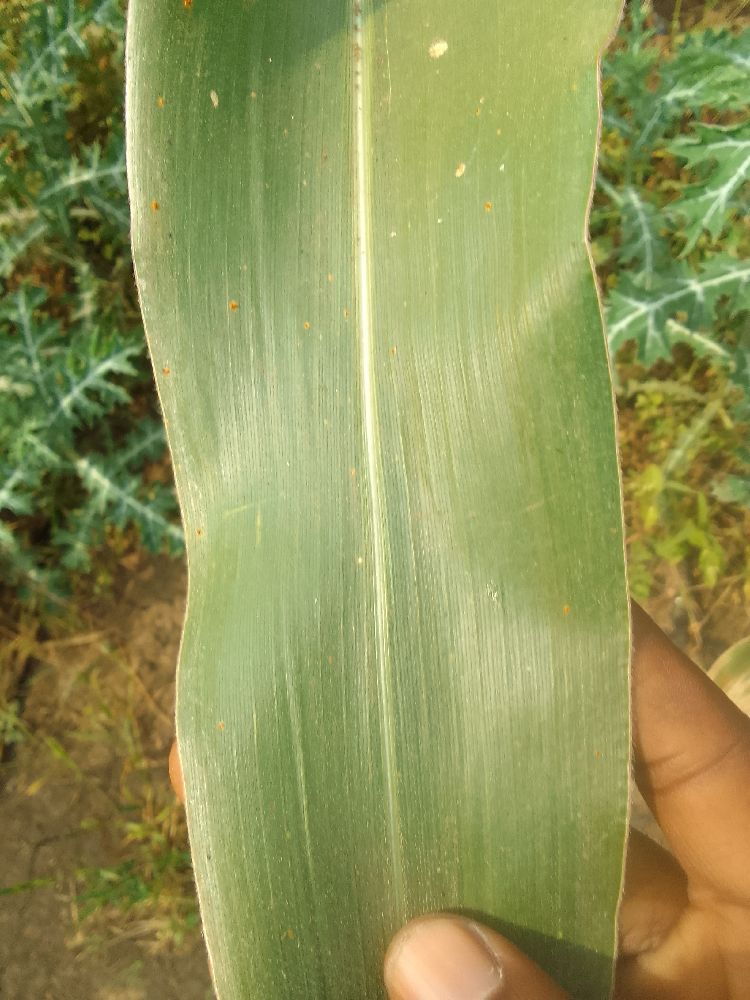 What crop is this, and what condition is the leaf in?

maize, healthy
